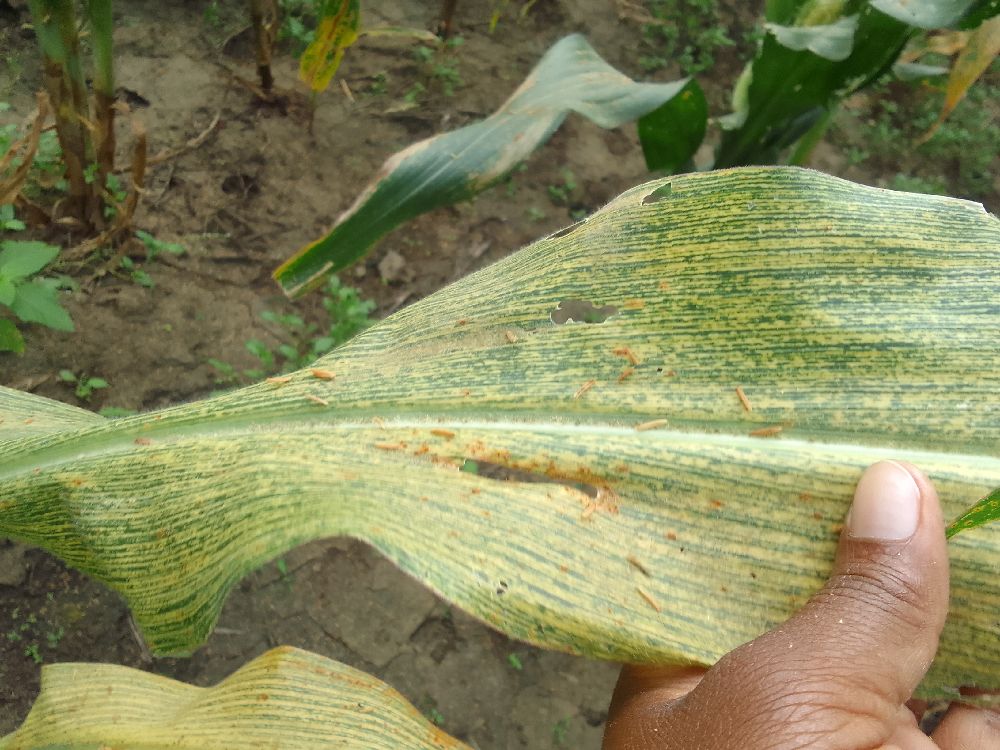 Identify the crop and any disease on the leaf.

maize, maize streak virus
